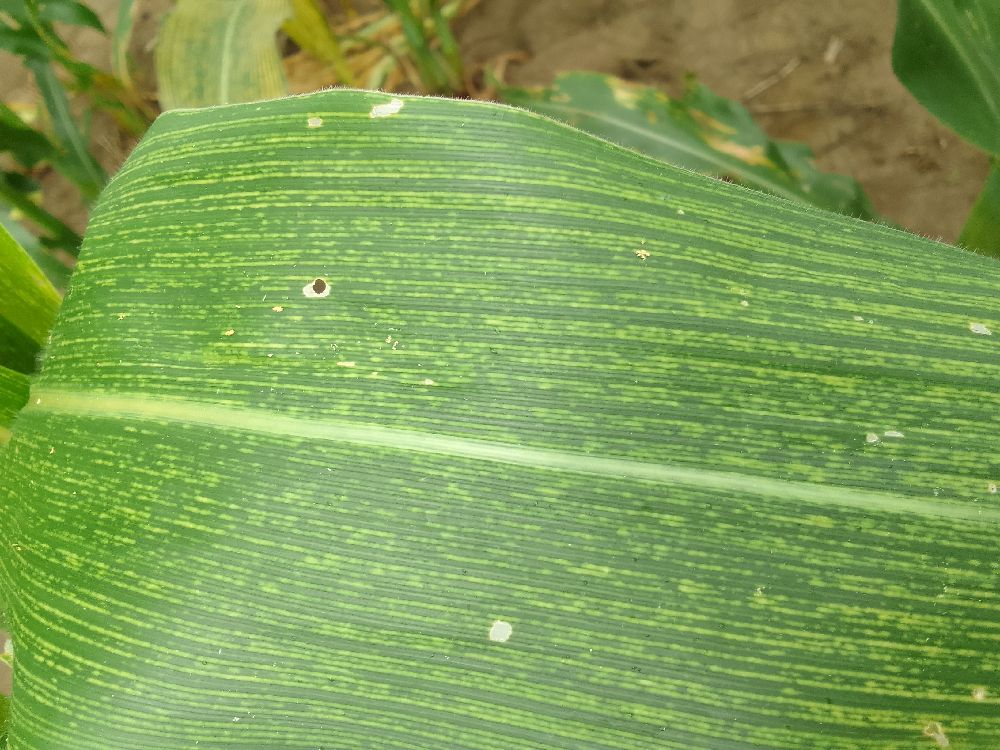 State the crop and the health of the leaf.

maize, maize streak virus
